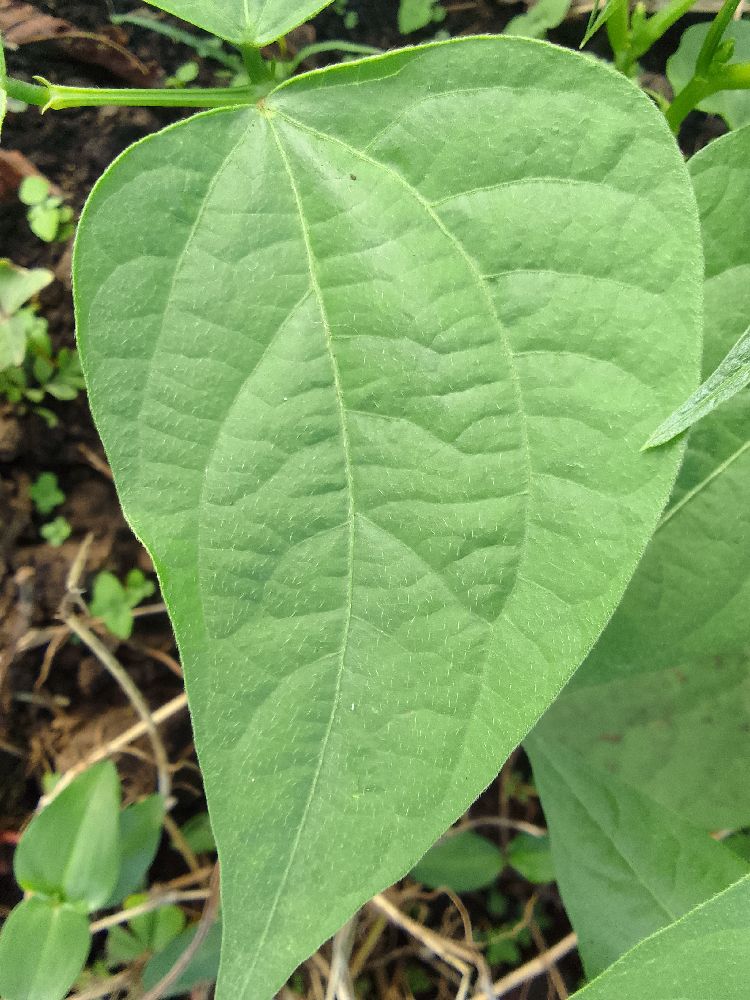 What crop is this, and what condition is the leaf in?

common bean, healthy
